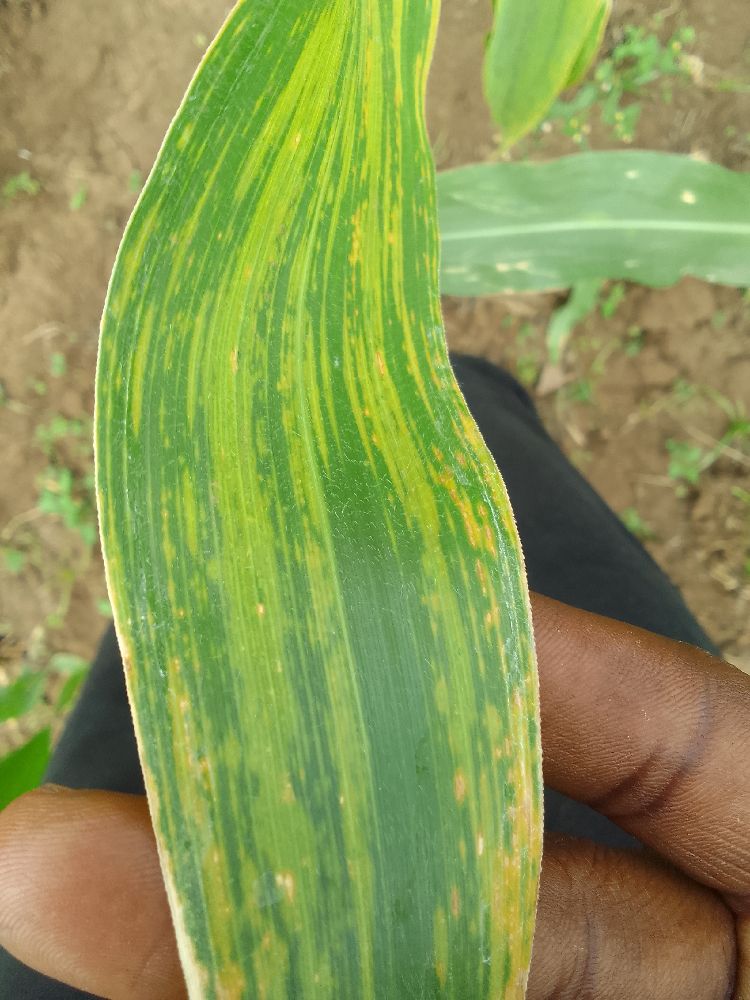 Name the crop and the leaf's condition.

maize, maize lethal necrosis
